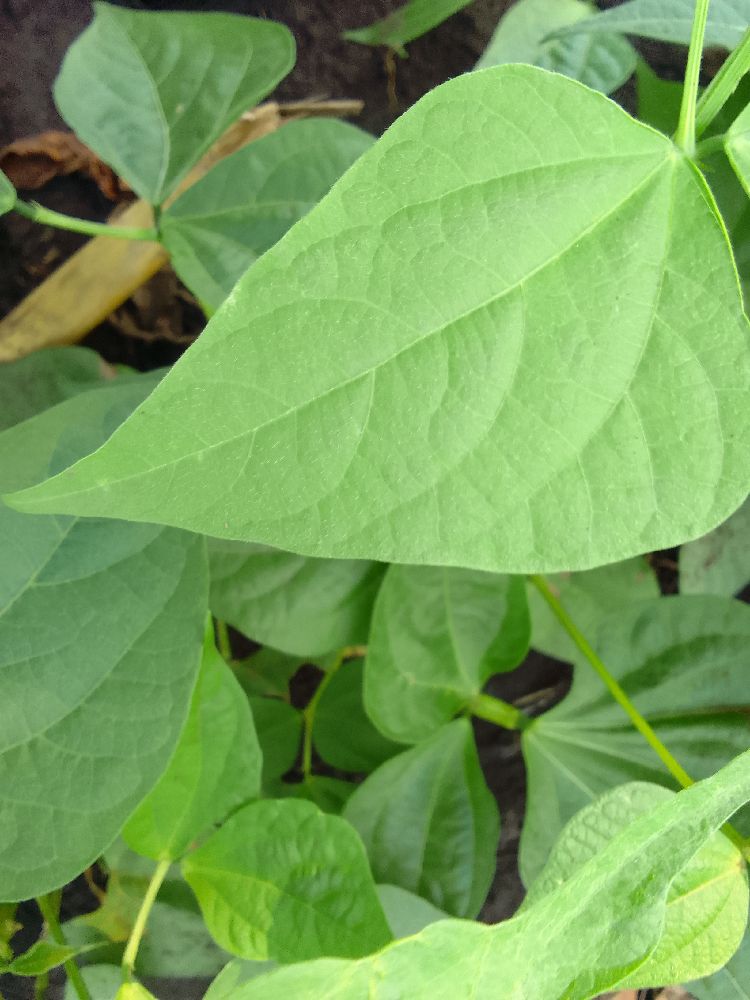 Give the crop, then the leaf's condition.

common bean, healthy
